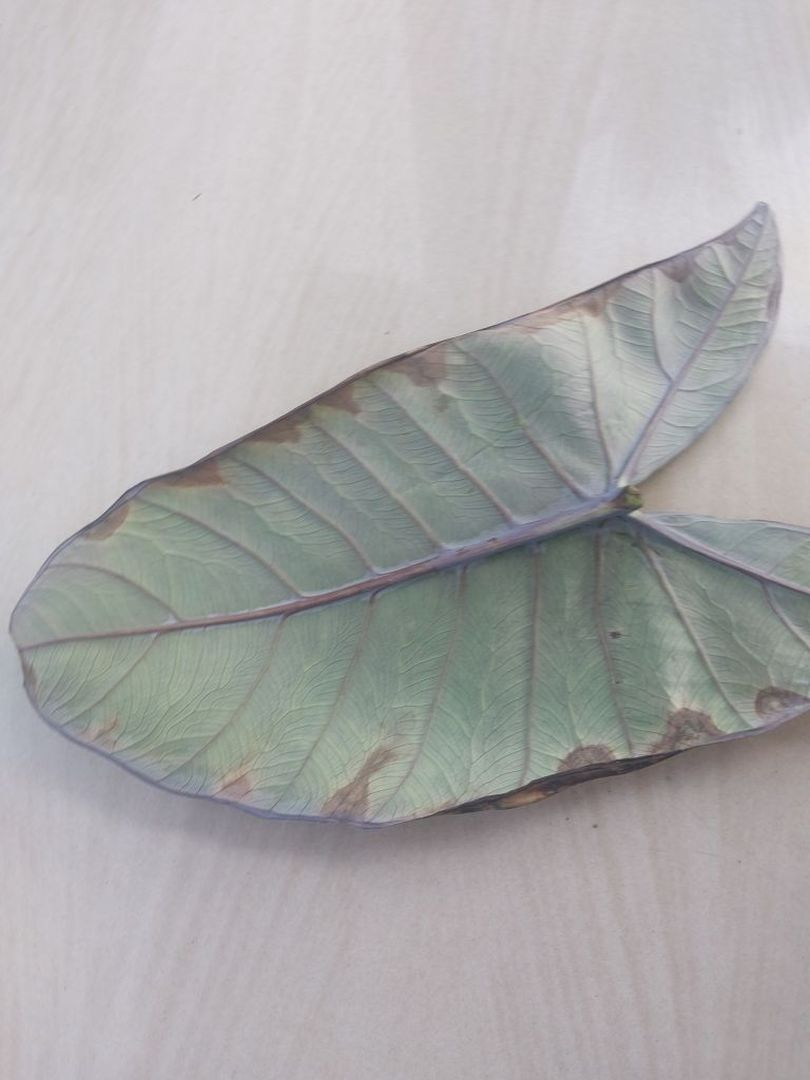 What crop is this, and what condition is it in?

taro, leaf blight
